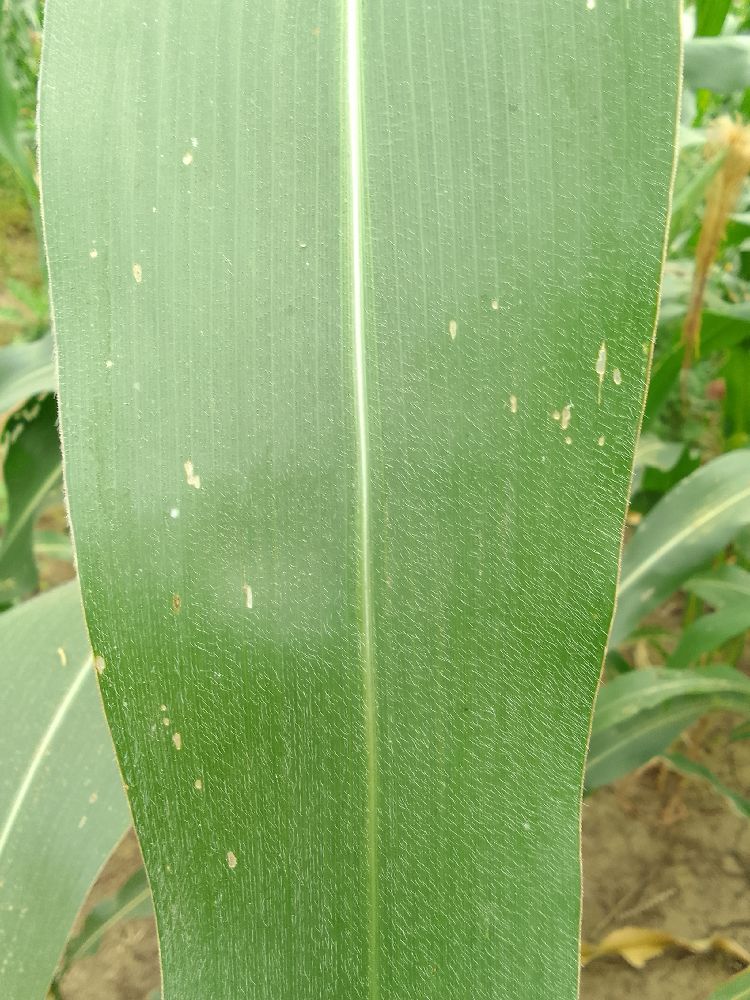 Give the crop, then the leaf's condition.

maize, healthy
